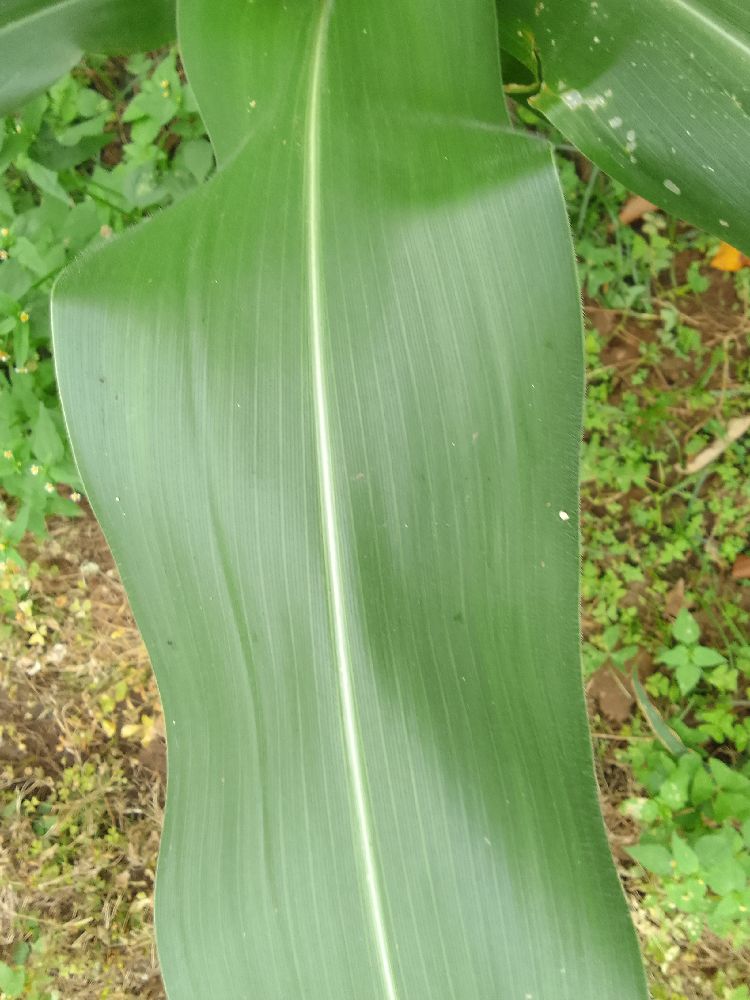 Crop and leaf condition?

maize, healthy
